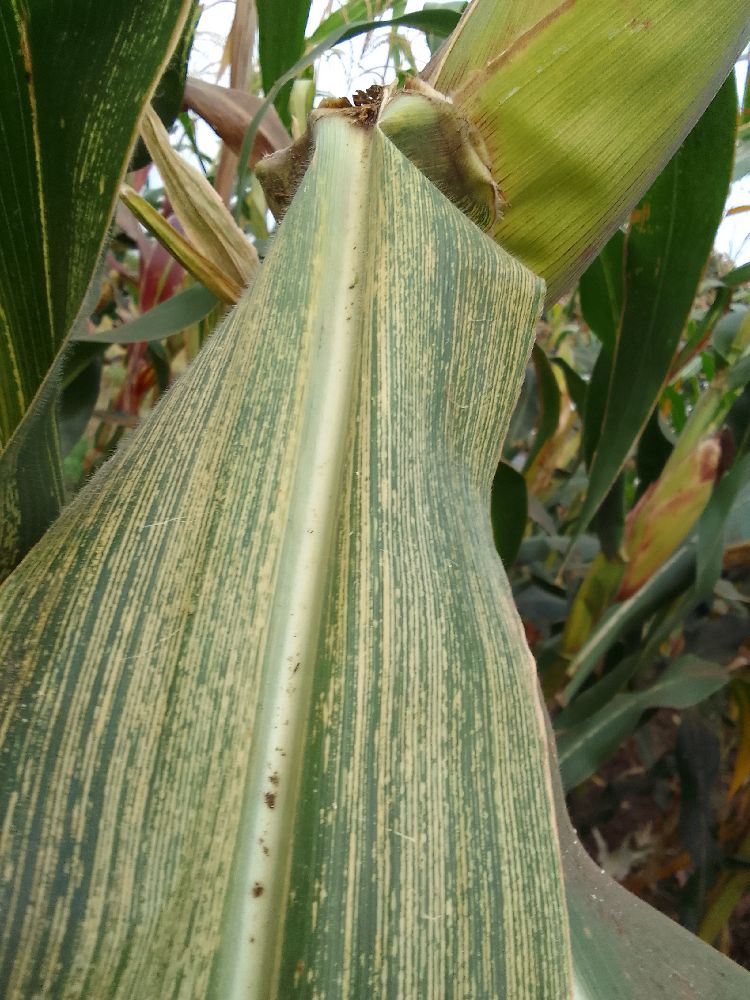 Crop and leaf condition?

maize, maize streak virus
